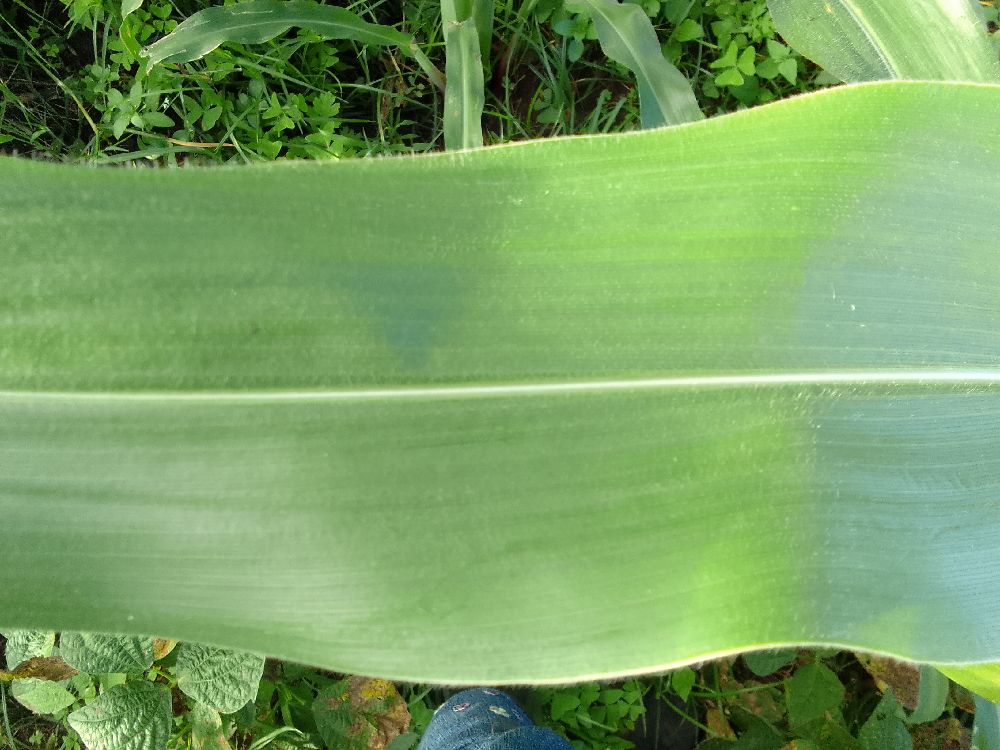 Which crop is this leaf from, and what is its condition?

maize, healthy
